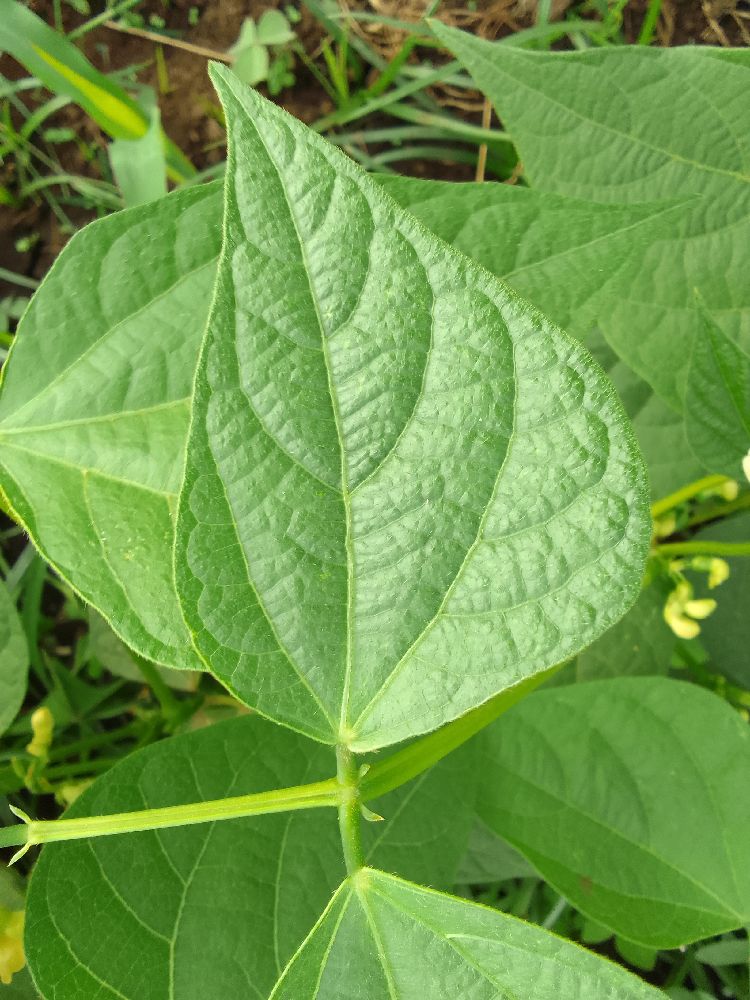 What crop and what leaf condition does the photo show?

common bean, healthy
